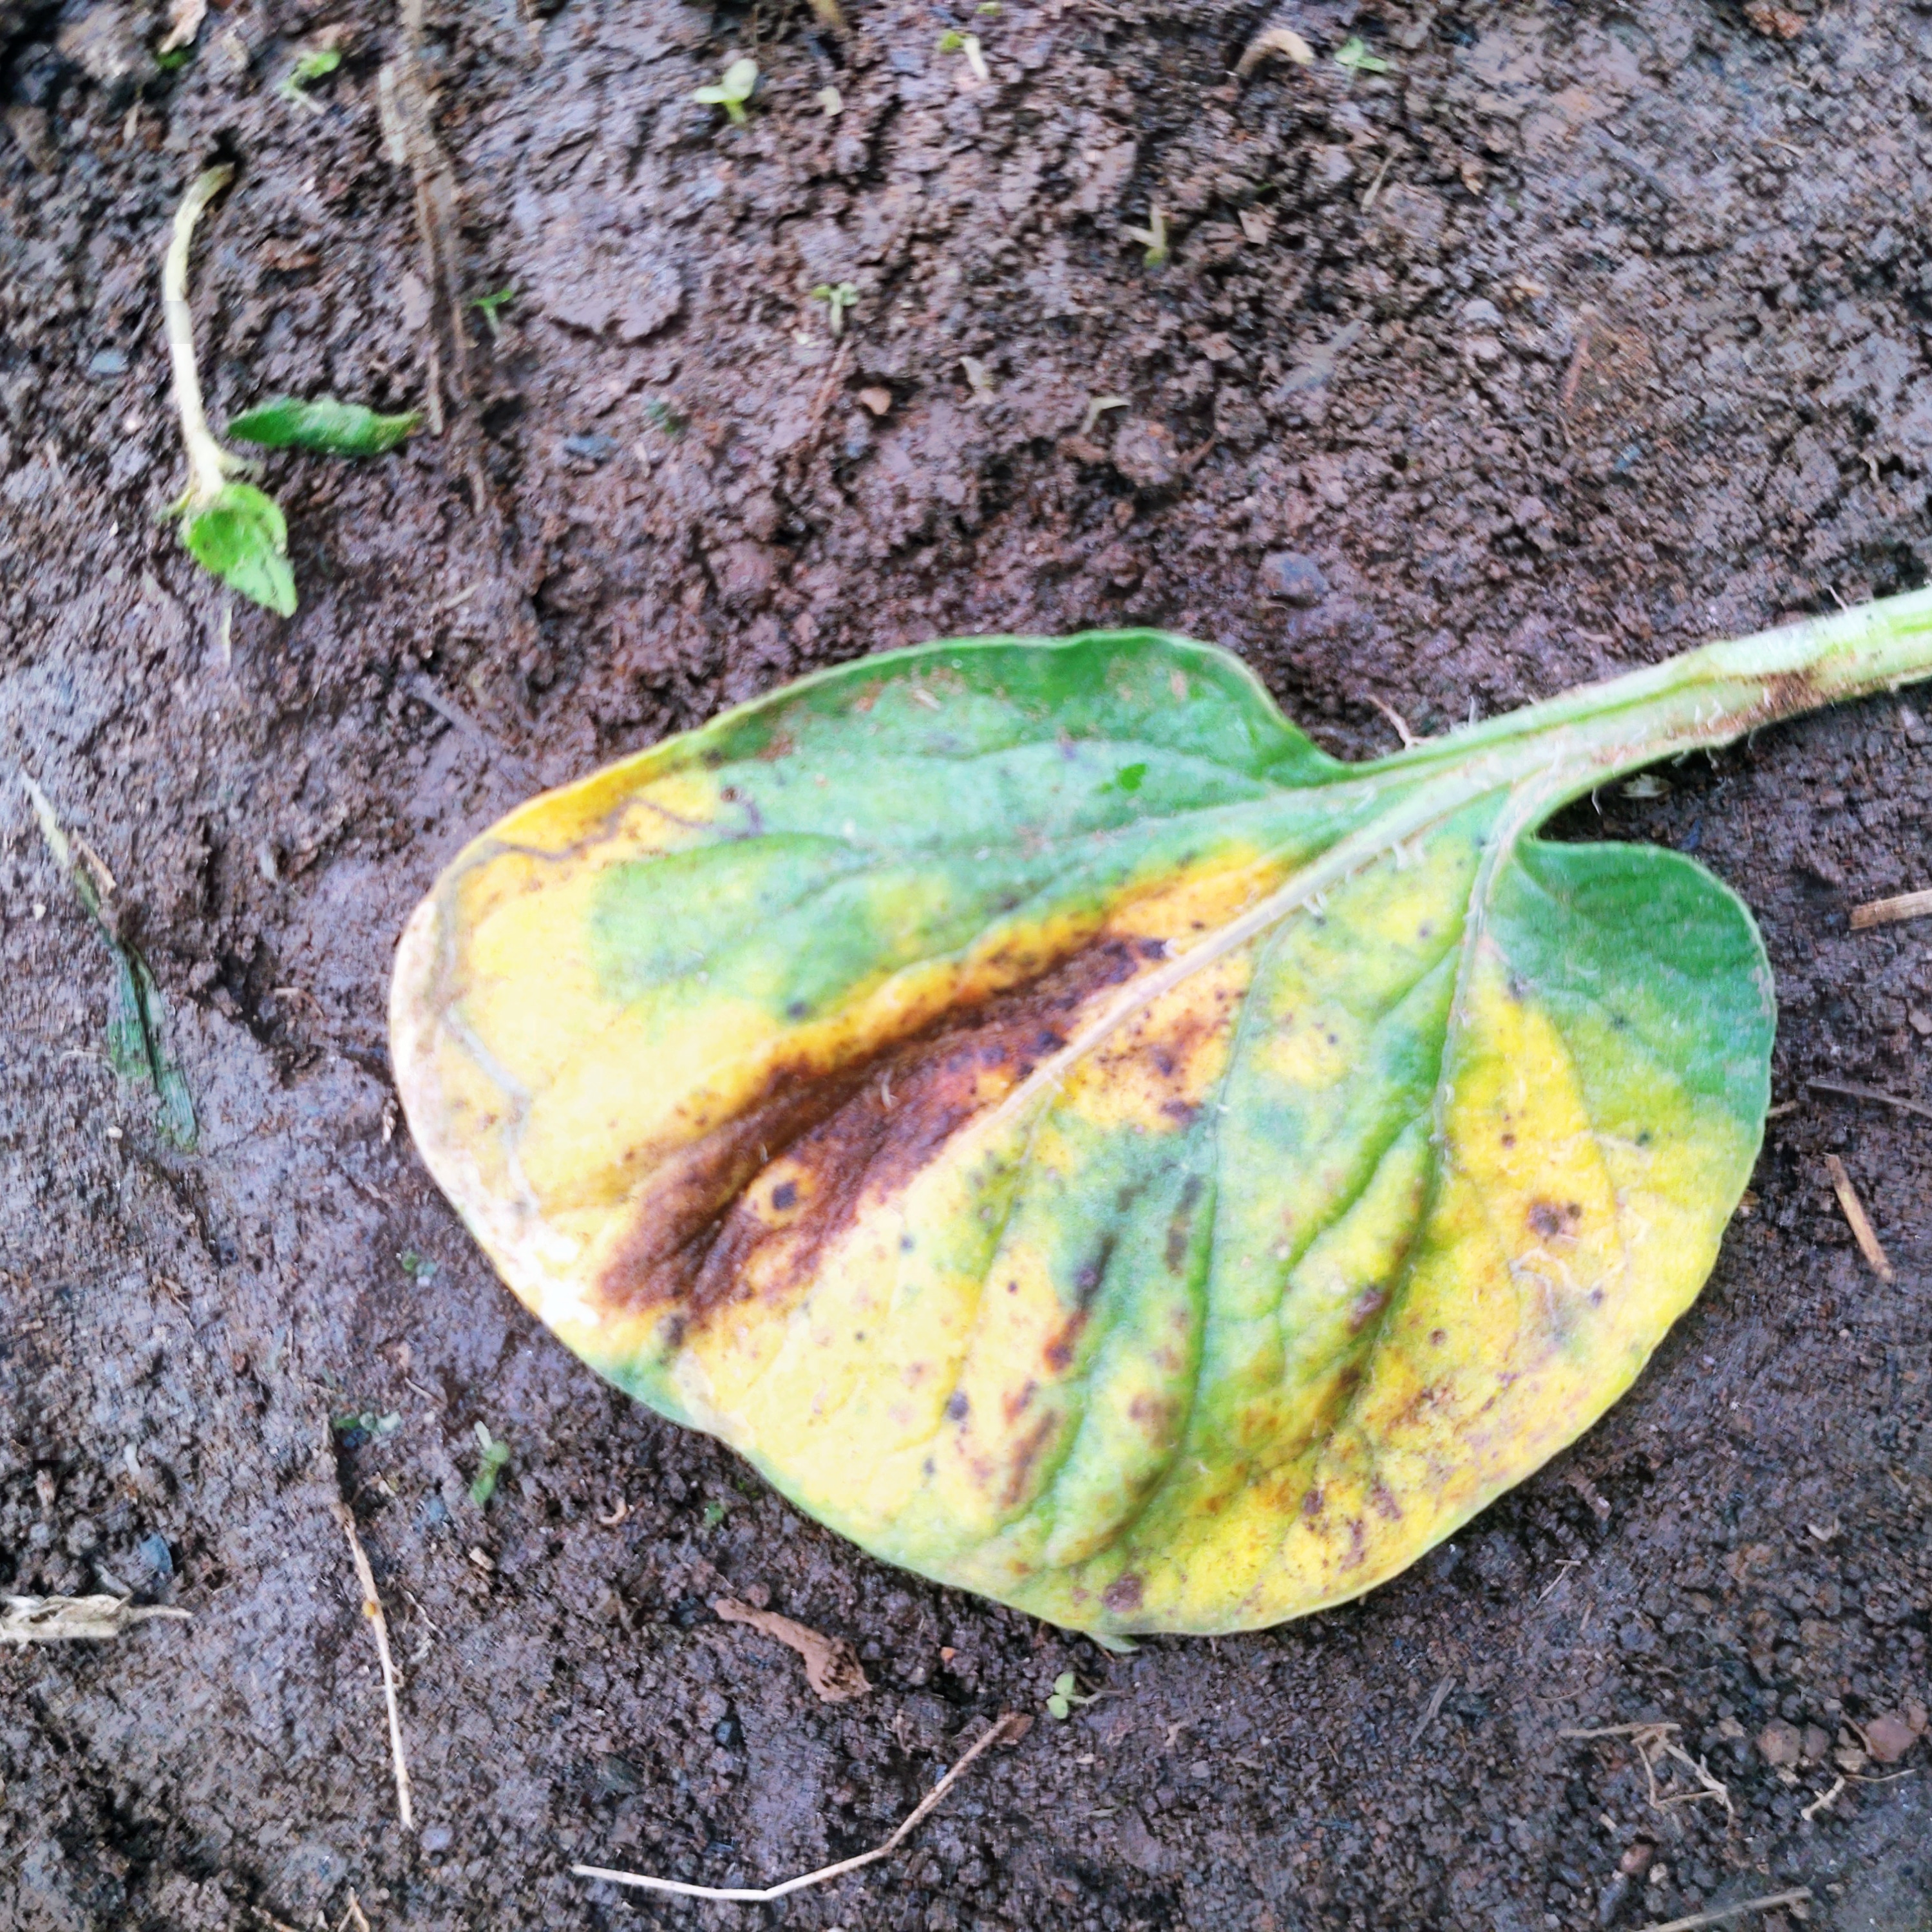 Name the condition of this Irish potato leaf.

late blight
